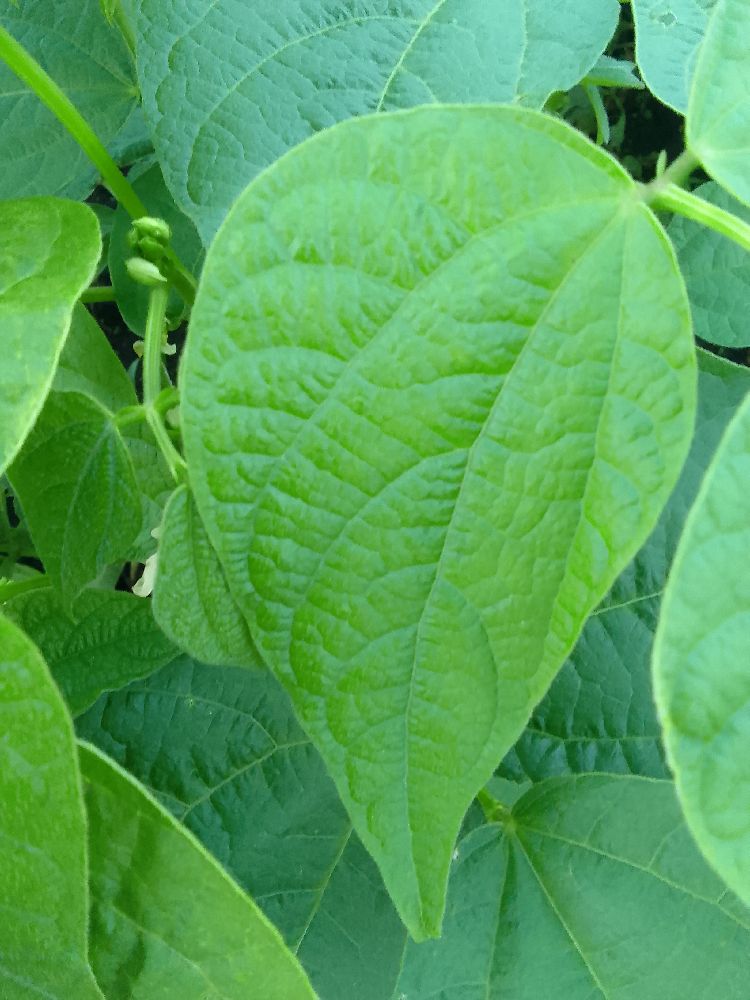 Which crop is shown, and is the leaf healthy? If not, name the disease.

common bean, healthy
